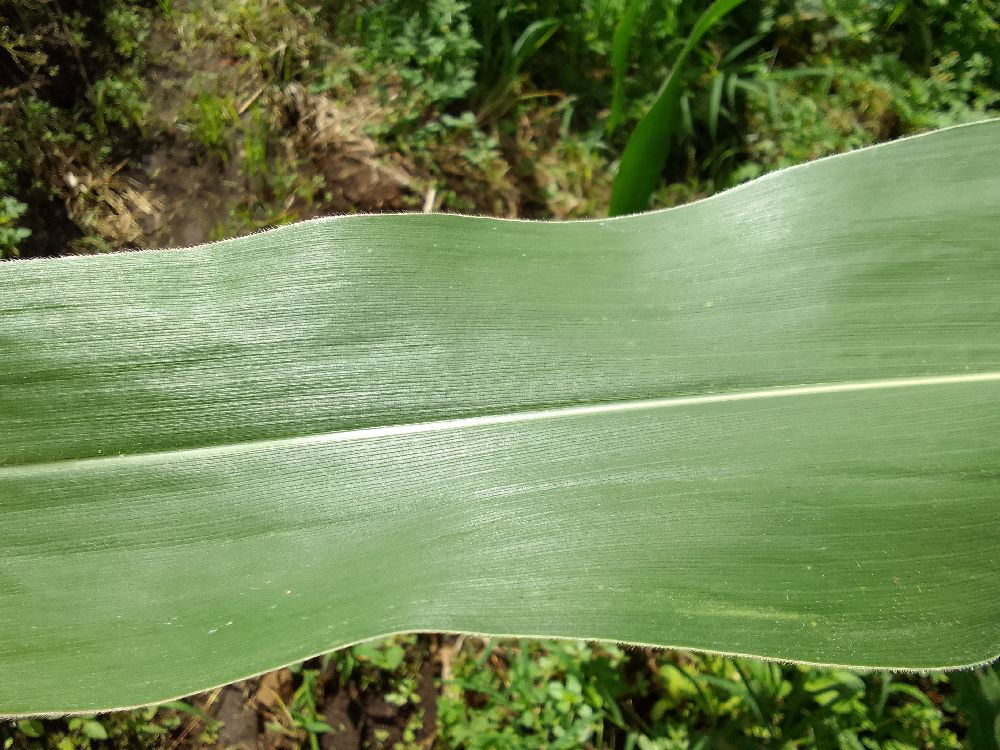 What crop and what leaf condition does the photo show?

maize, healthy
